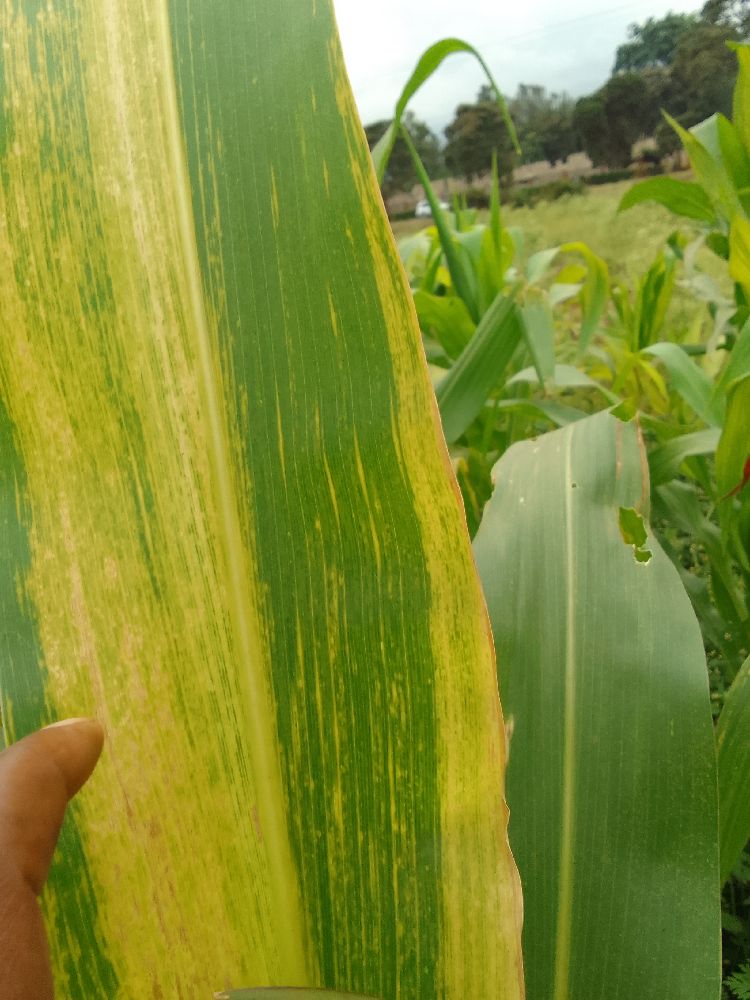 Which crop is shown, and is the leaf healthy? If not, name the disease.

maize, maize lethal necrosis
